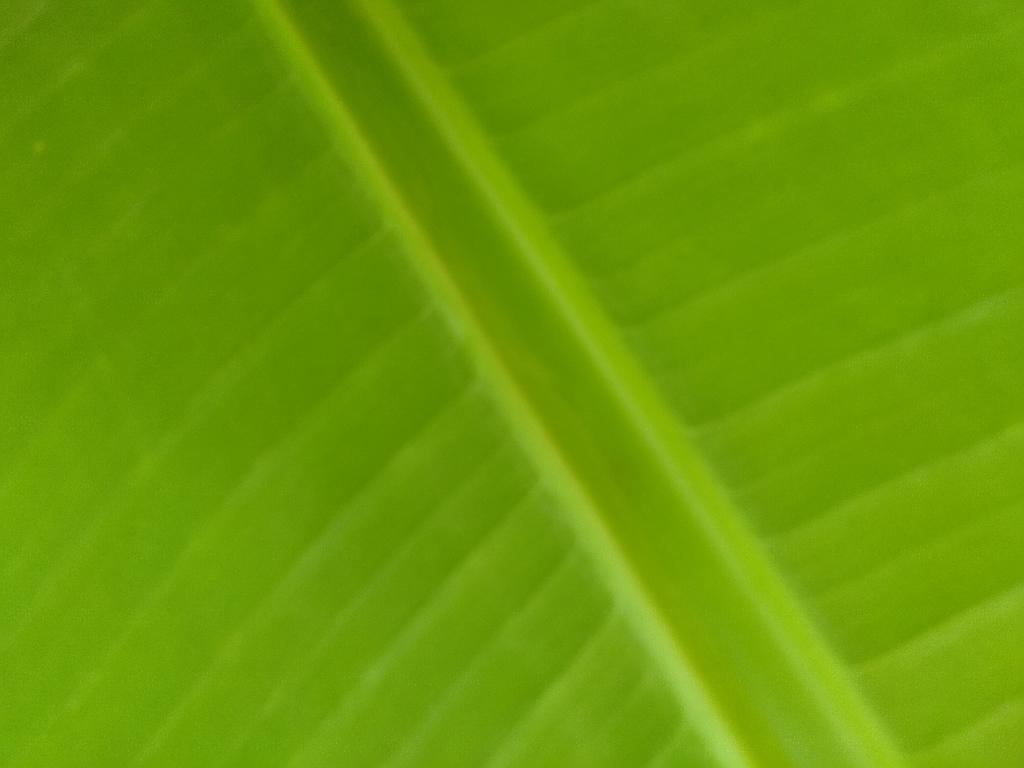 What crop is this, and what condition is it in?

banana, healthy
